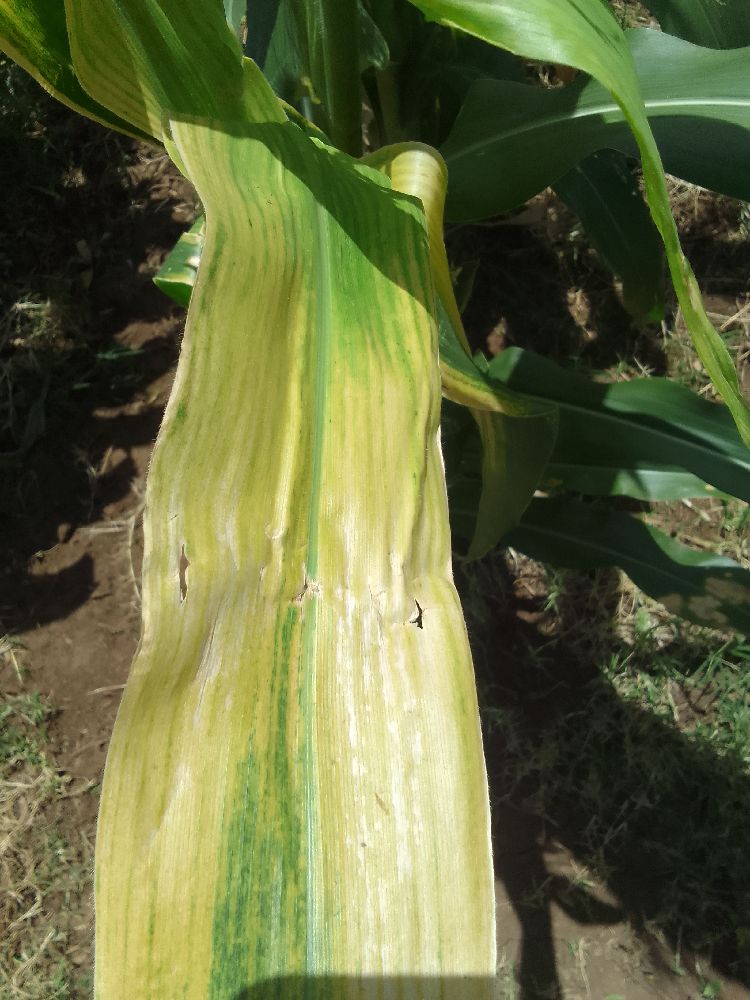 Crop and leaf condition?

maize, maize lethal necrosis
